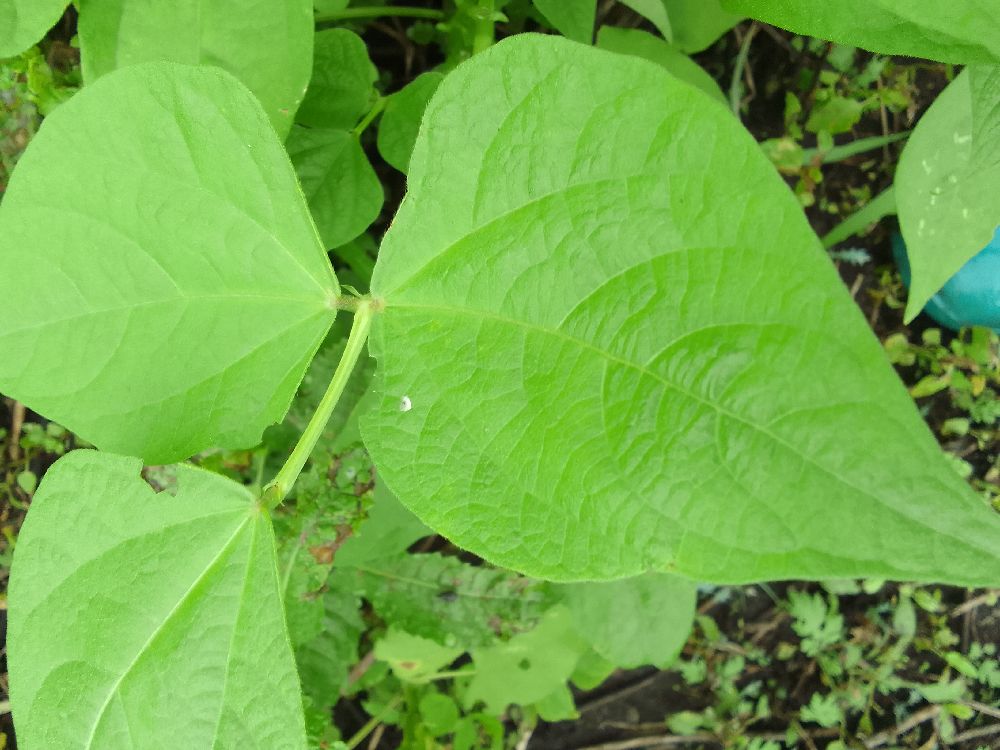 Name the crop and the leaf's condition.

common bean, healthy
